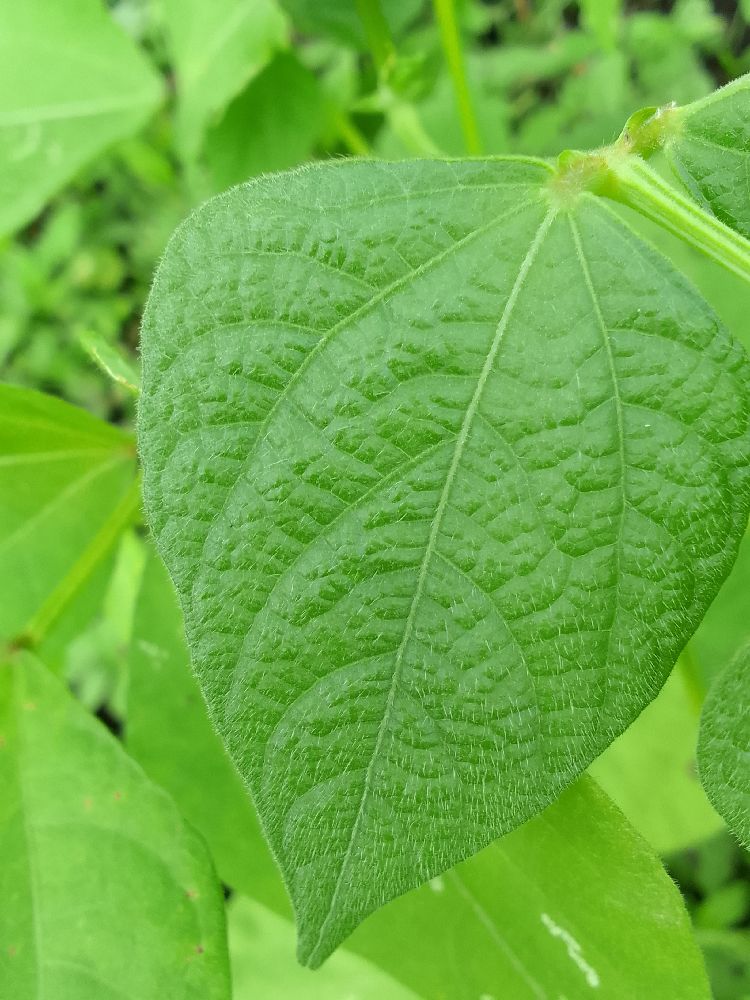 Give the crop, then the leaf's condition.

common bean, healthy
